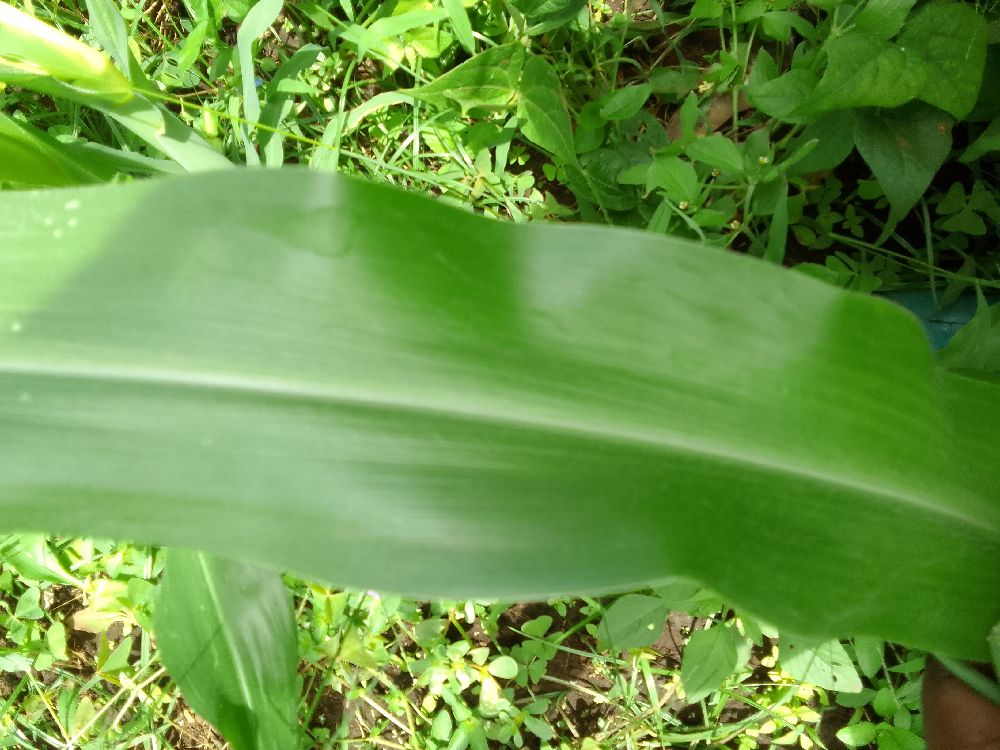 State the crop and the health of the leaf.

maize, healthy
